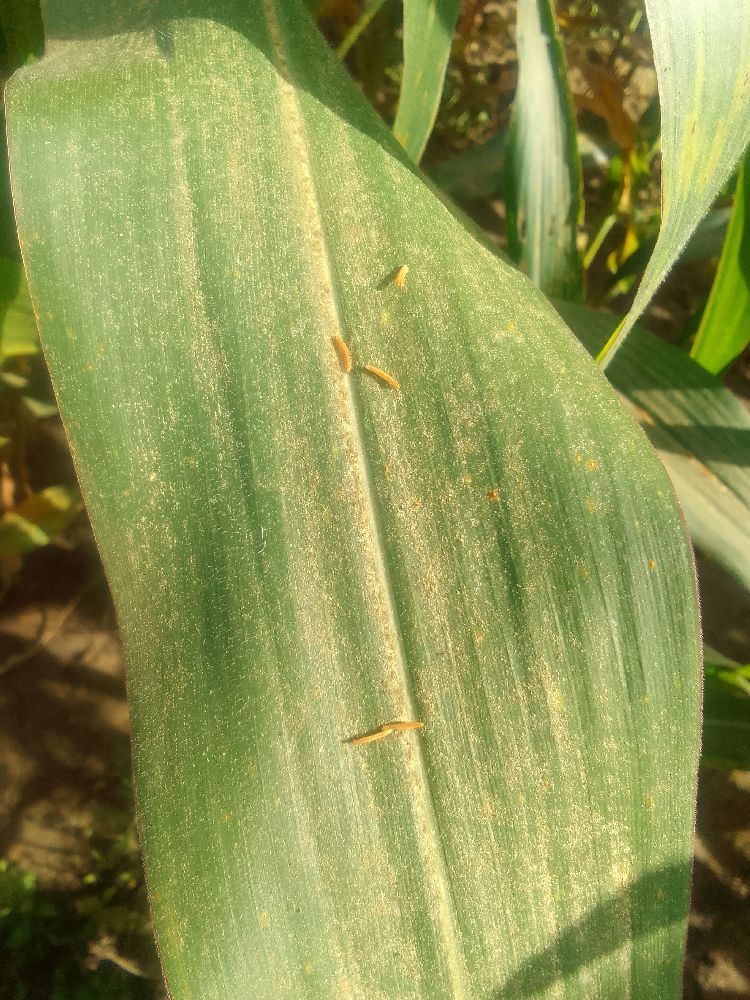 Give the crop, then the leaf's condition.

maize, healthy
